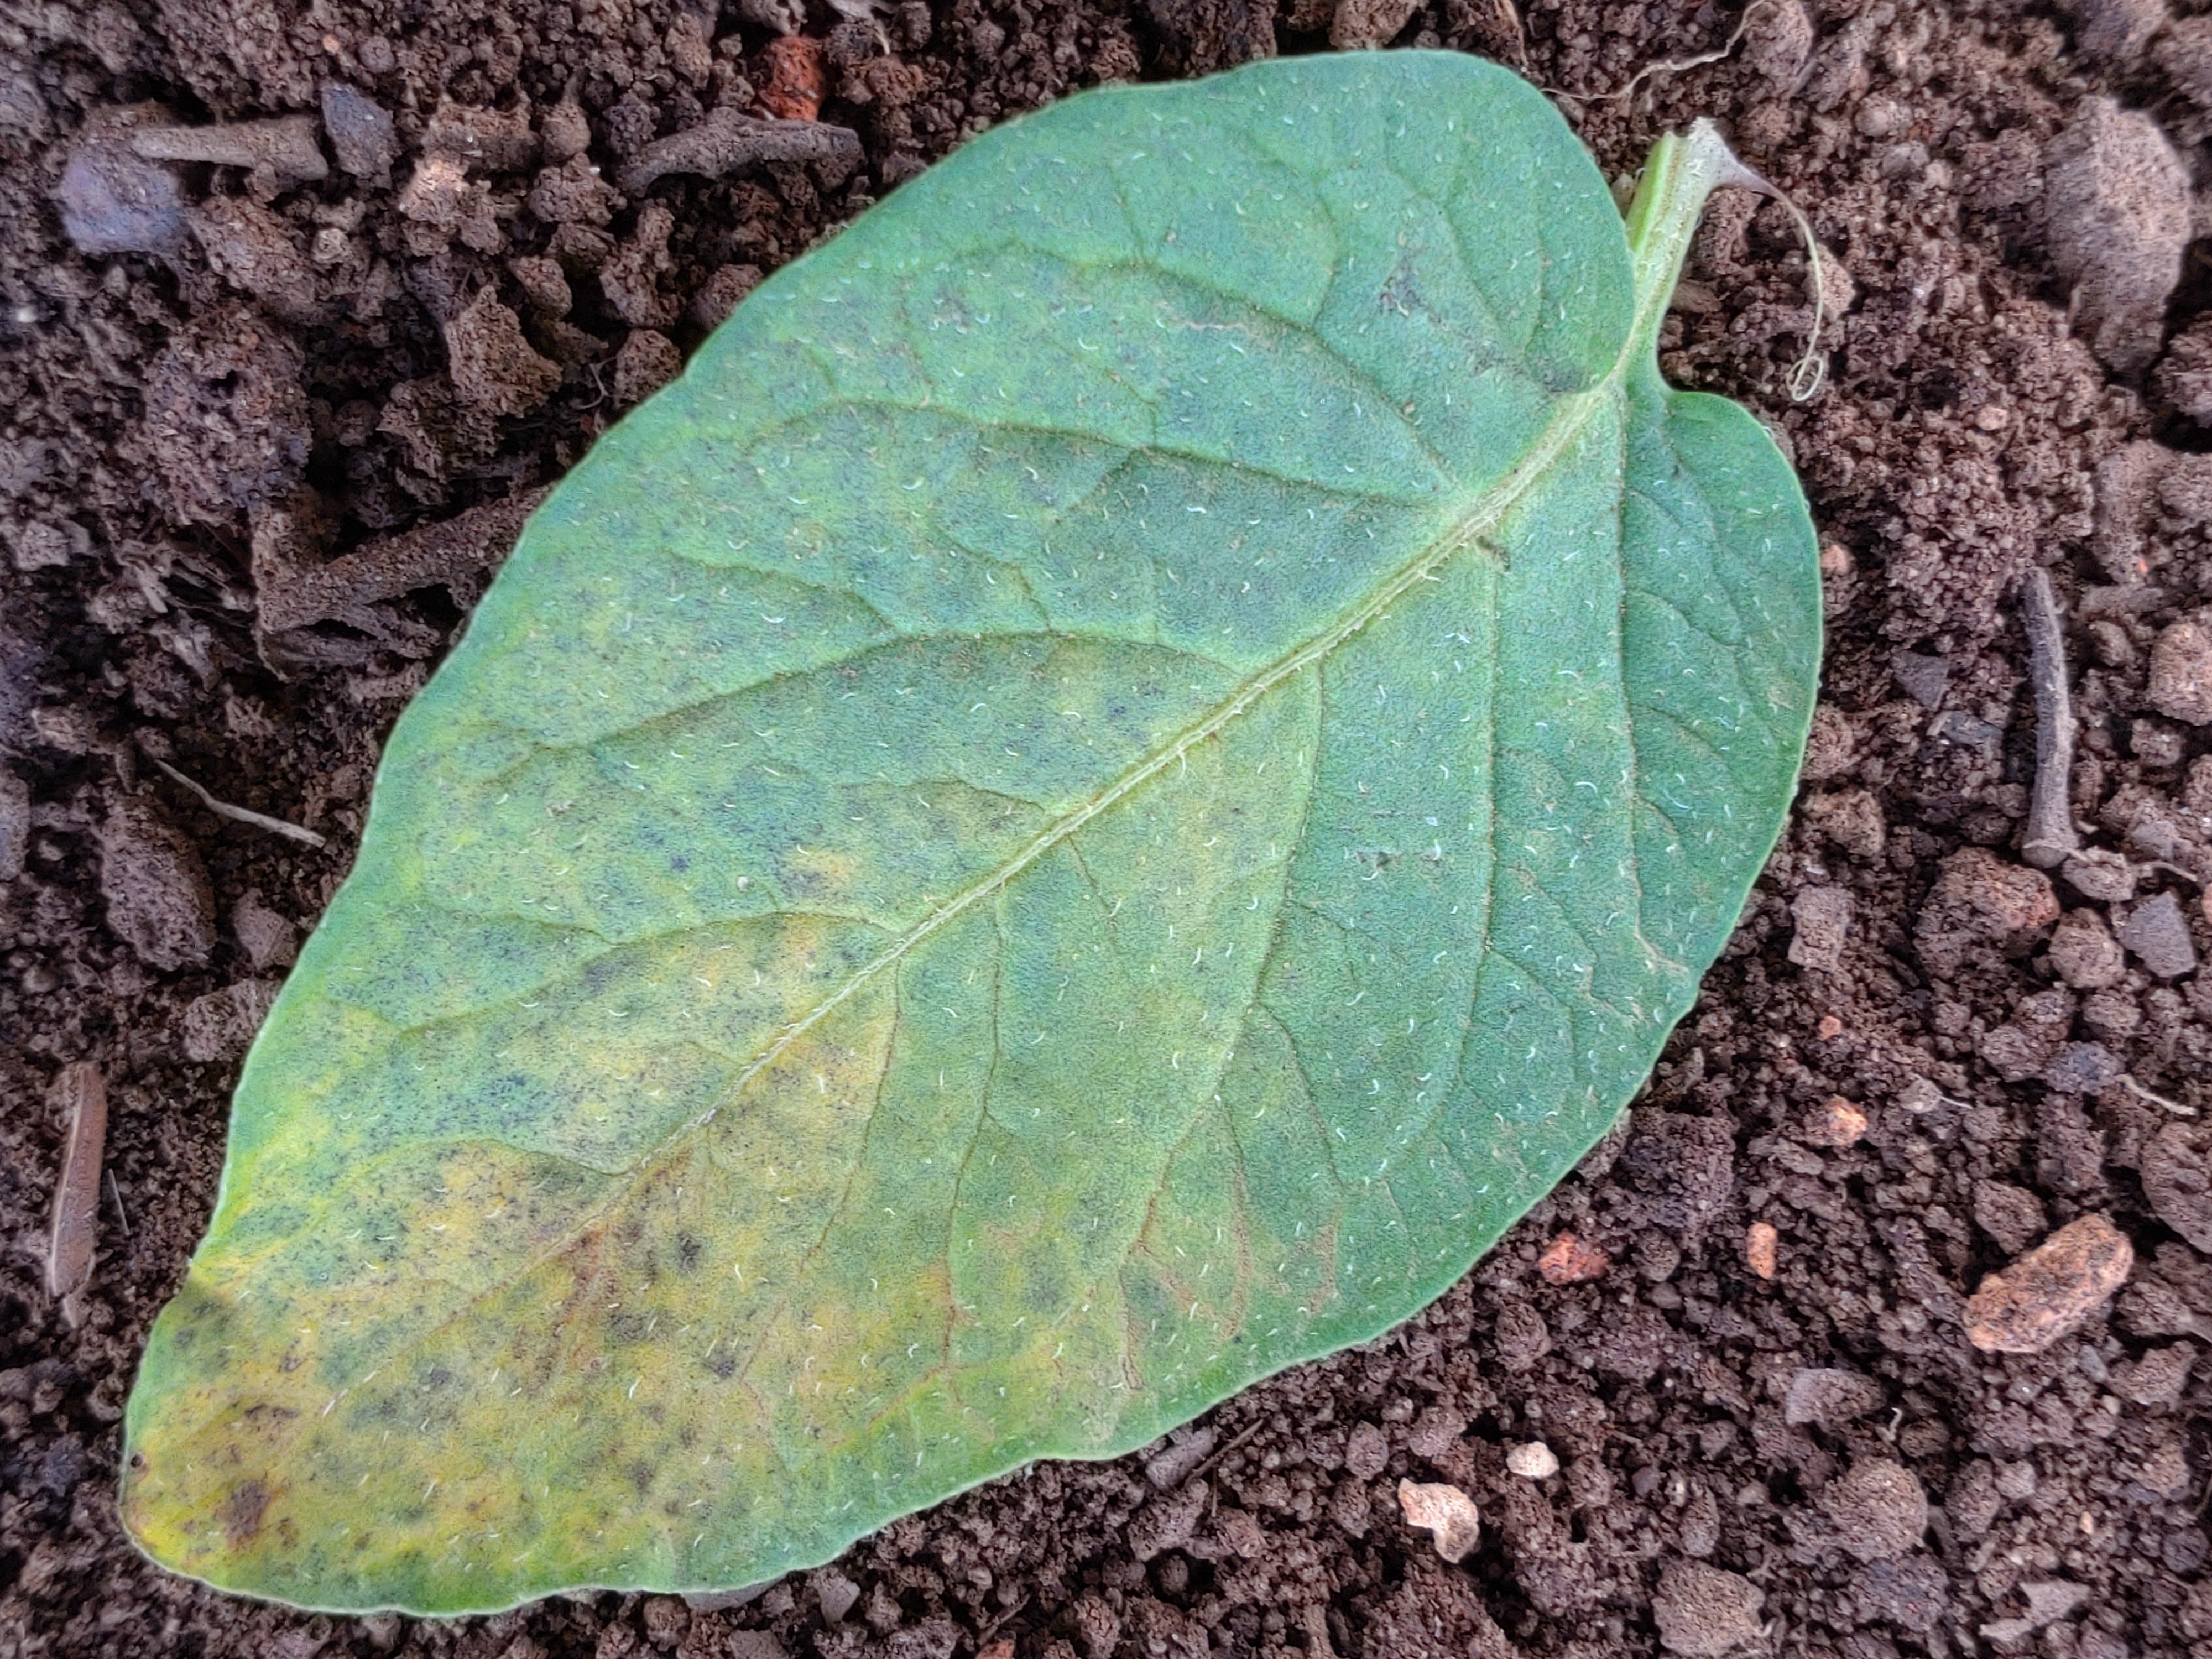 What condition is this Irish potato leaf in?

late blight
